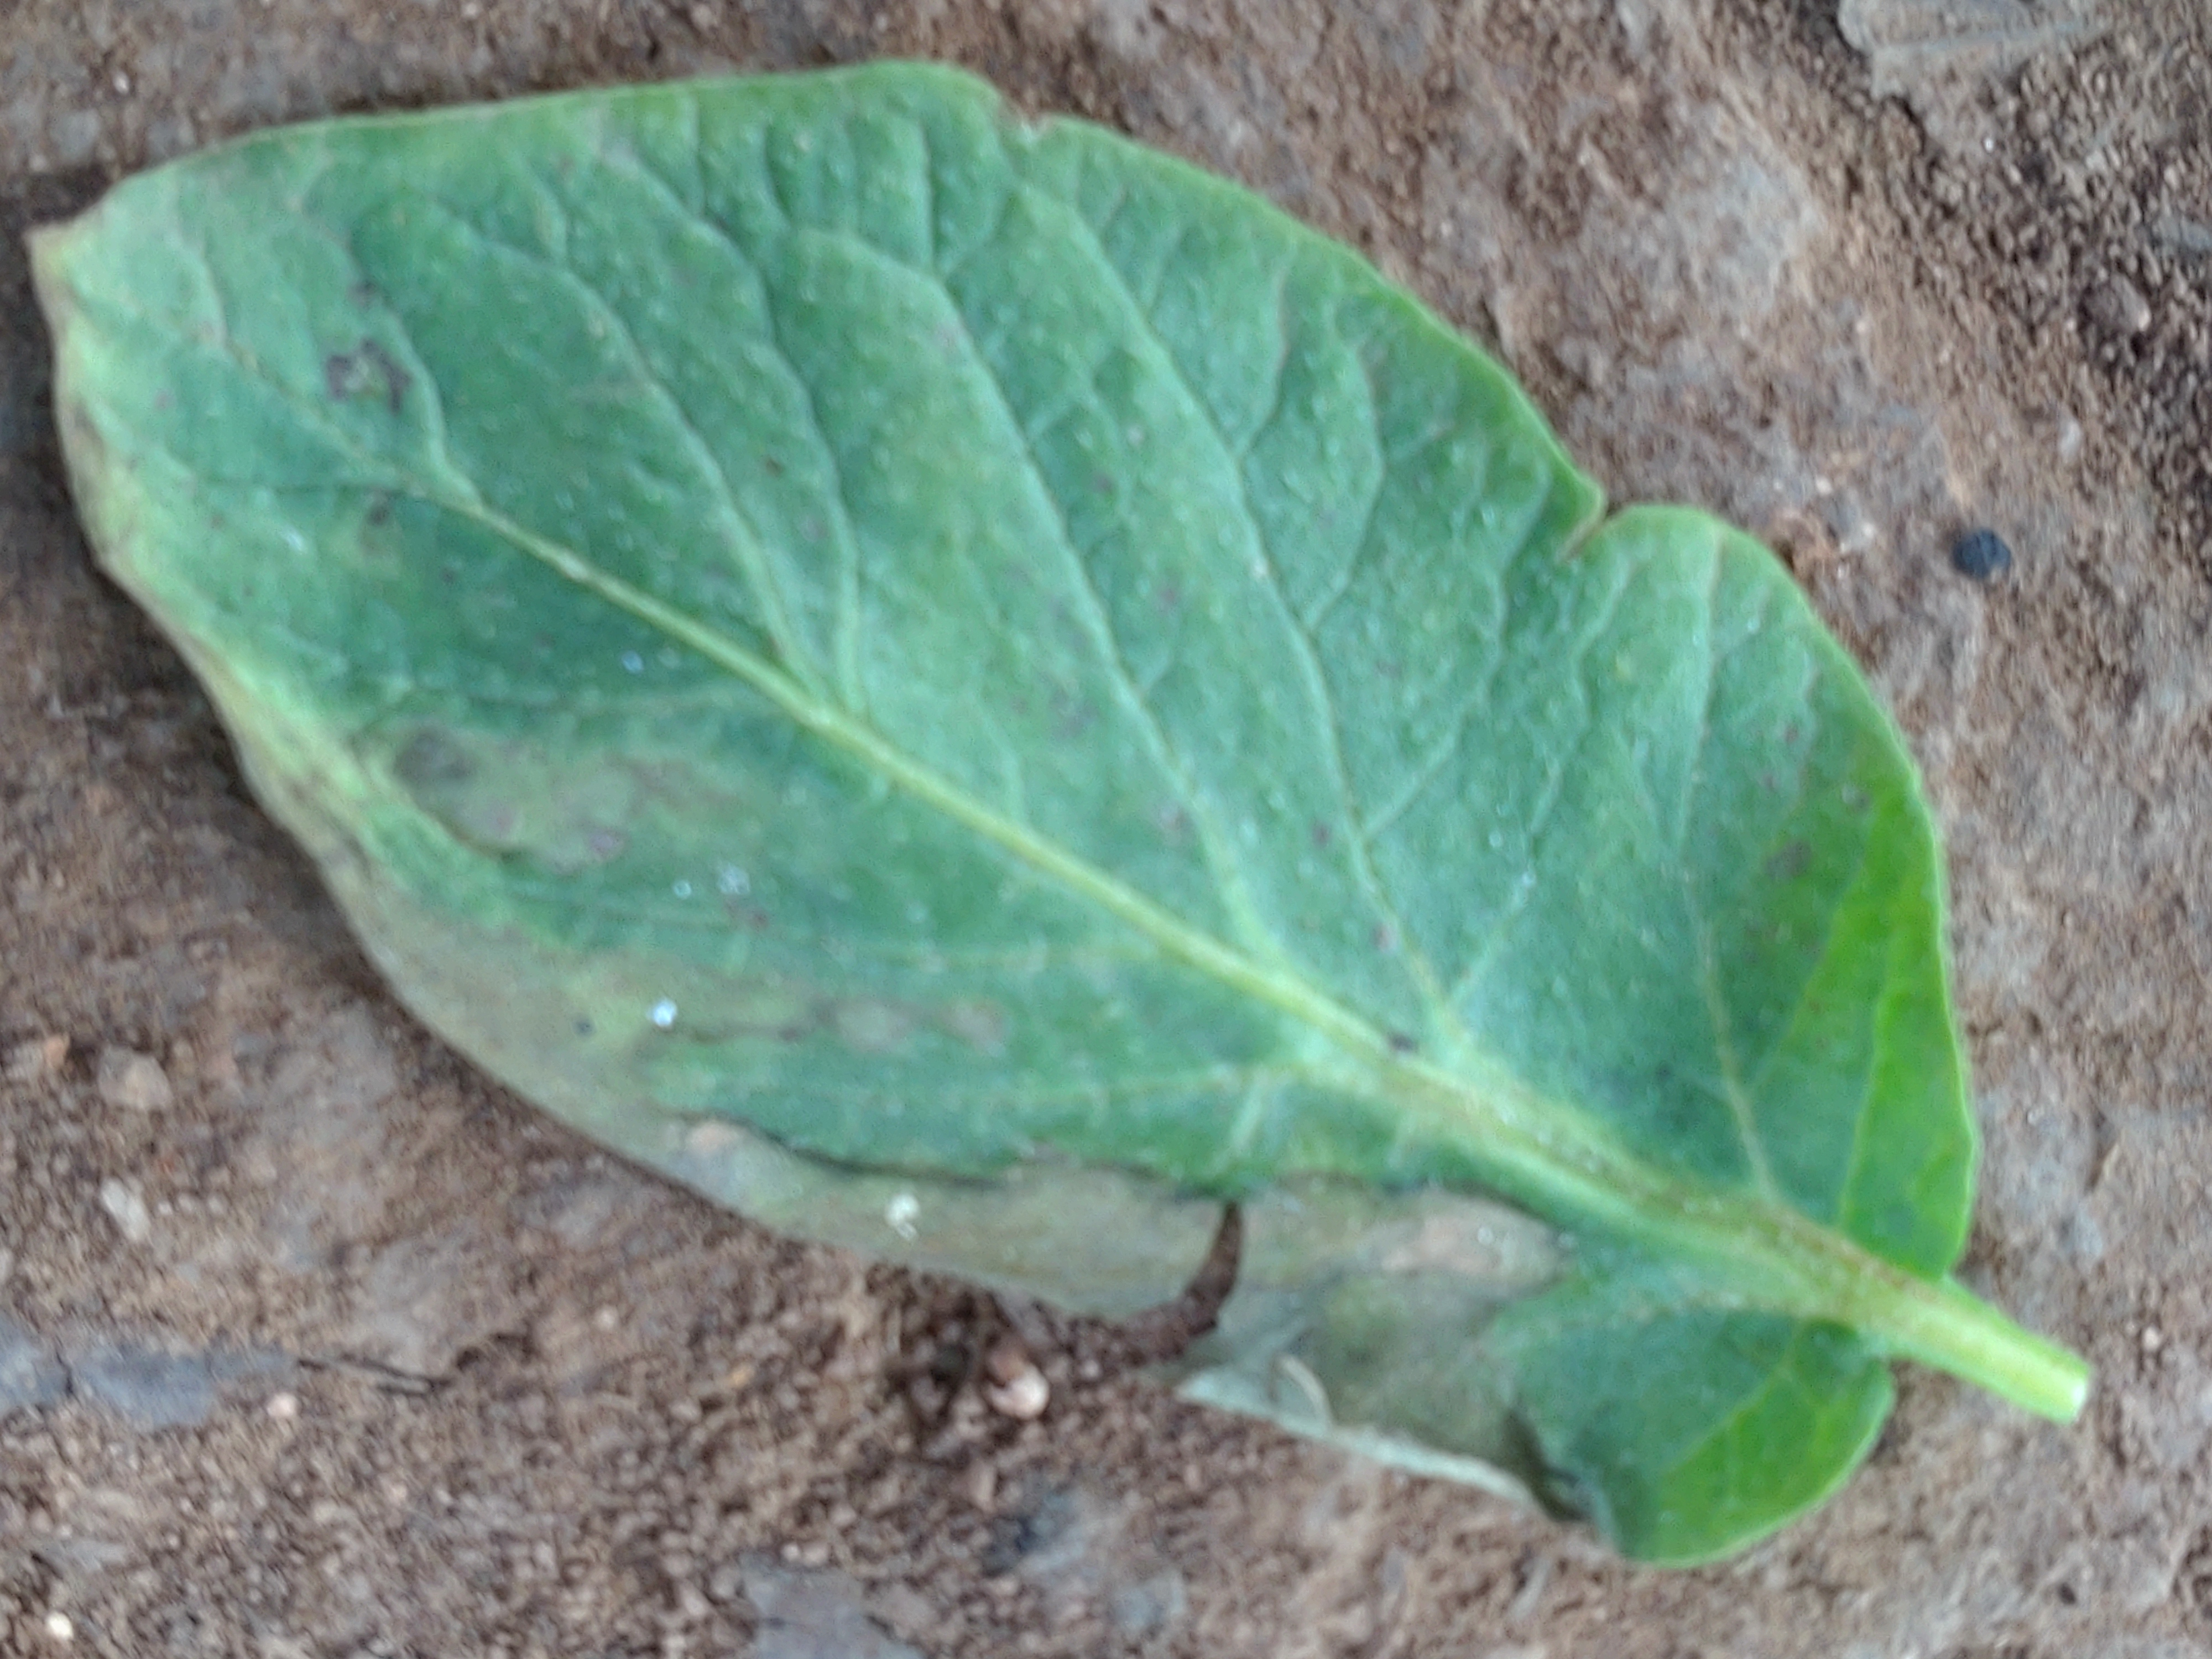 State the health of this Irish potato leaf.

early blight
